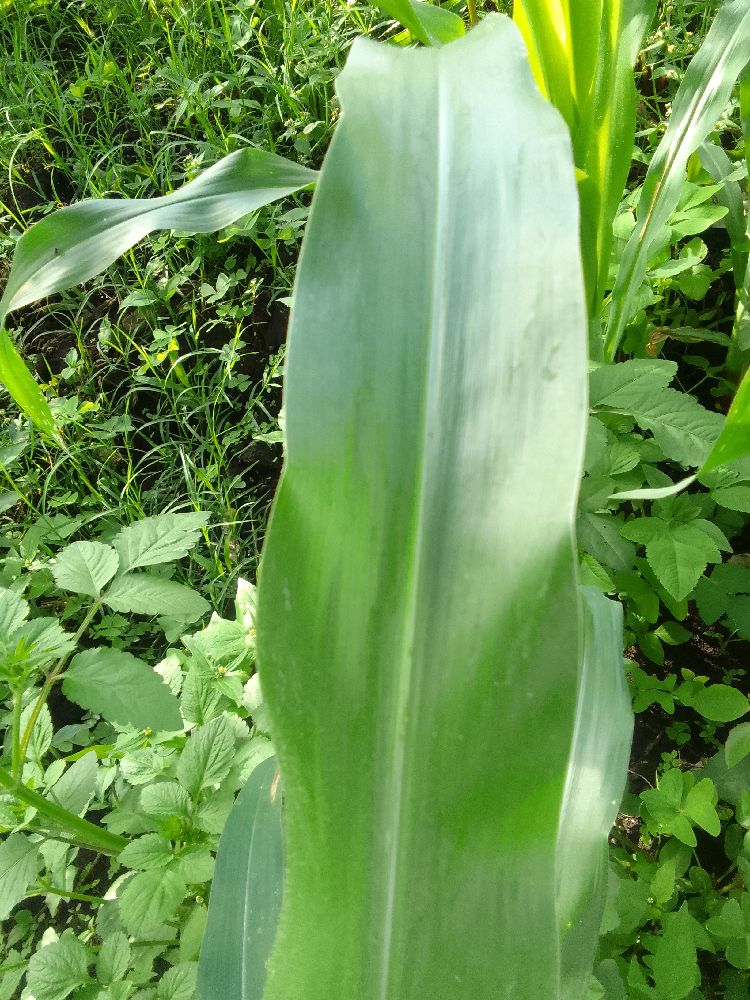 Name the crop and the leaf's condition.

maize, healthy
